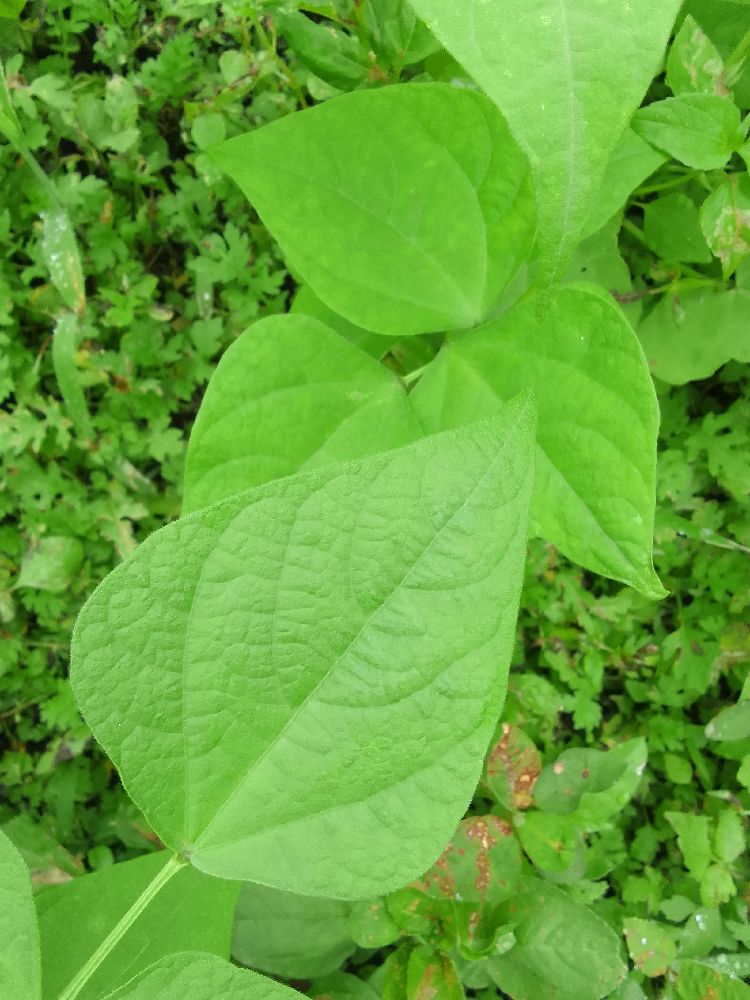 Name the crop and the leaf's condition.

common bean, healthy
